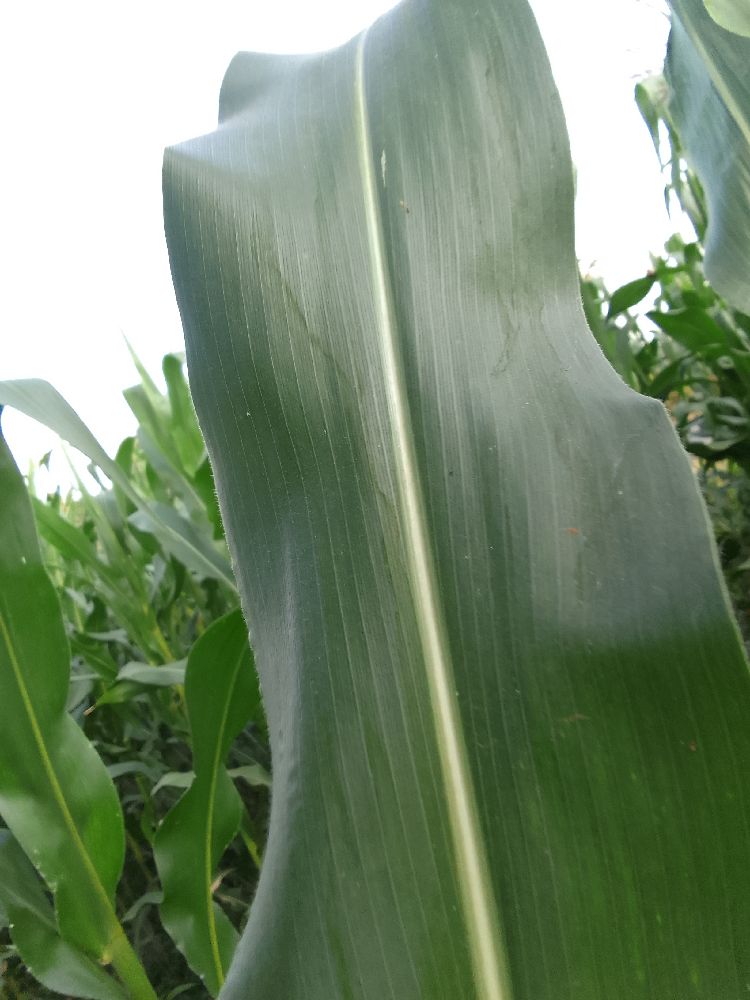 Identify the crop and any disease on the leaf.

maize, healthy
